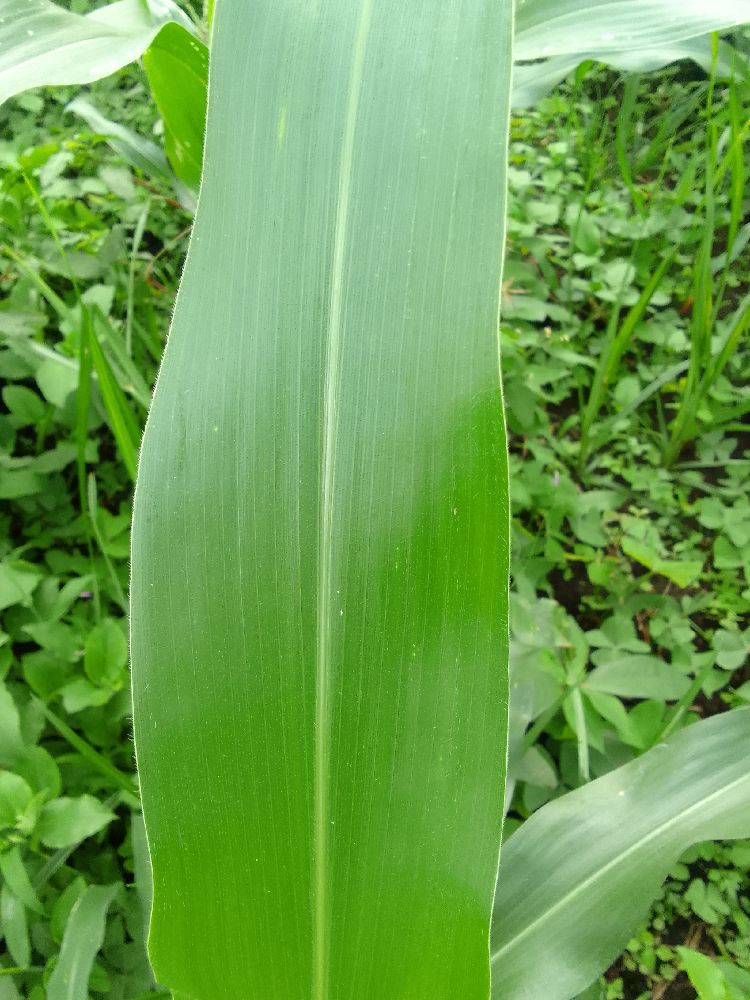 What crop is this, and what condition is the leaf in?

maize, healthy
